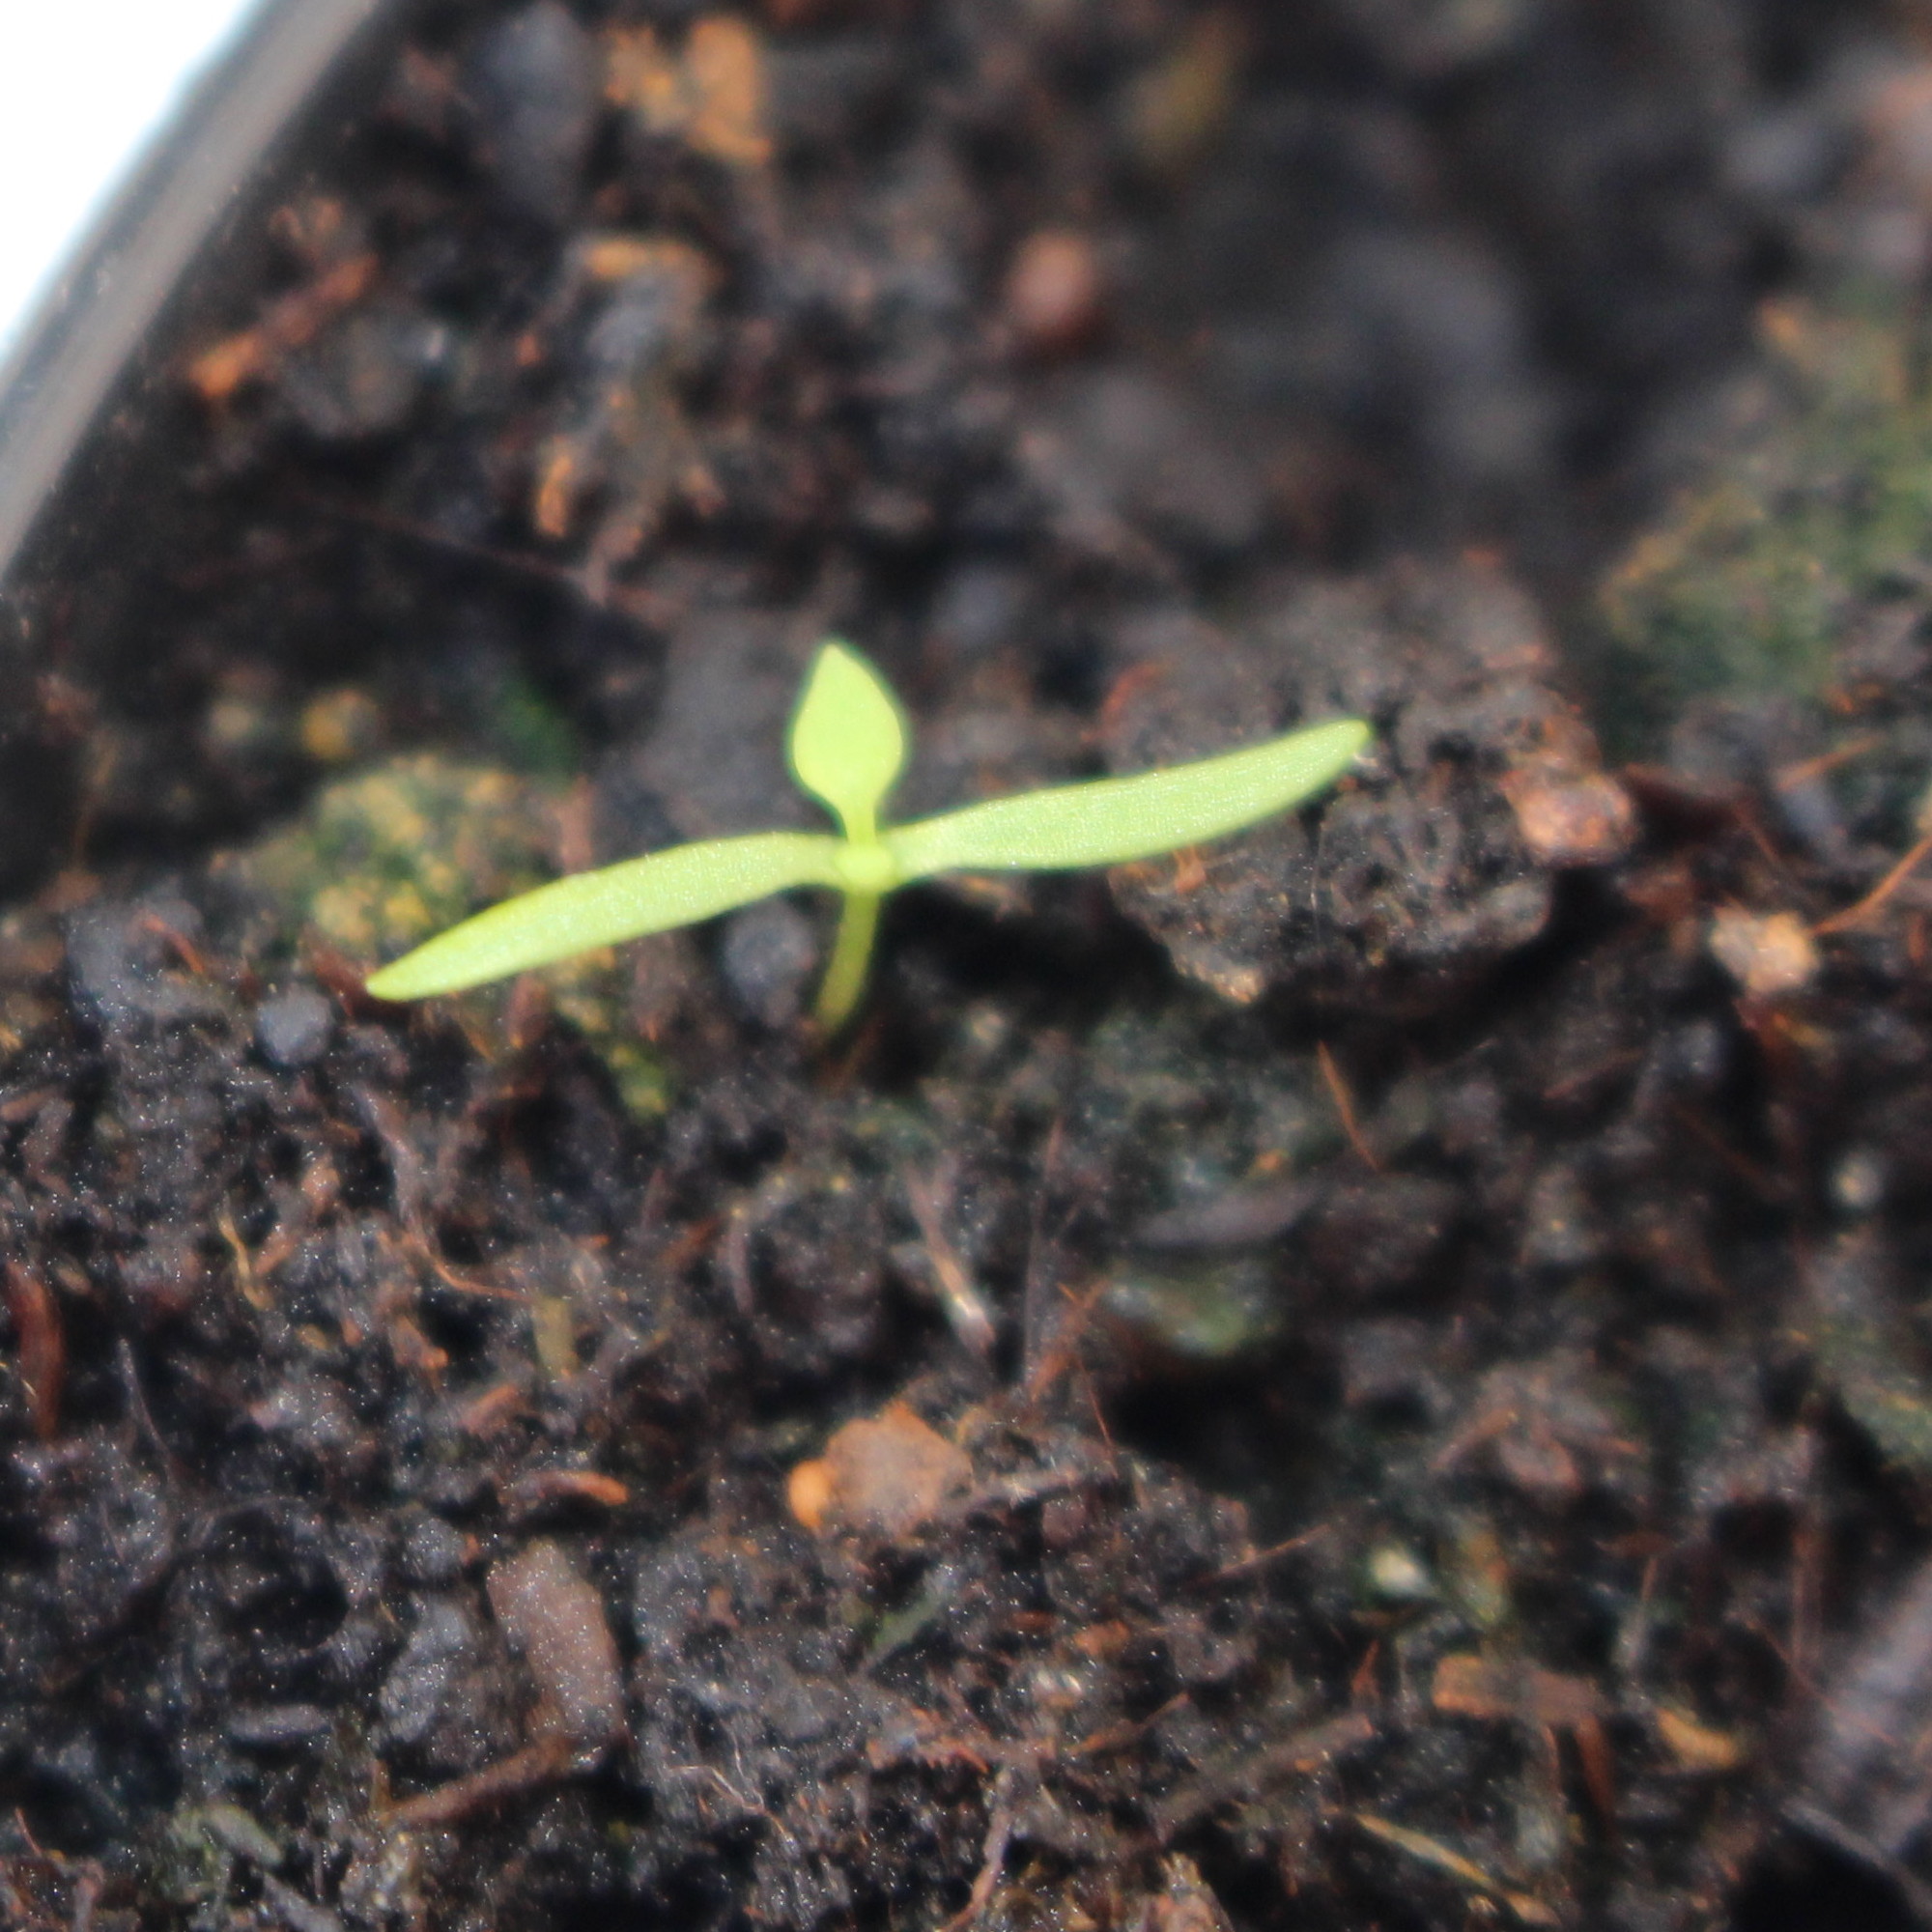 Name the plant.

Papaver rhoeas
